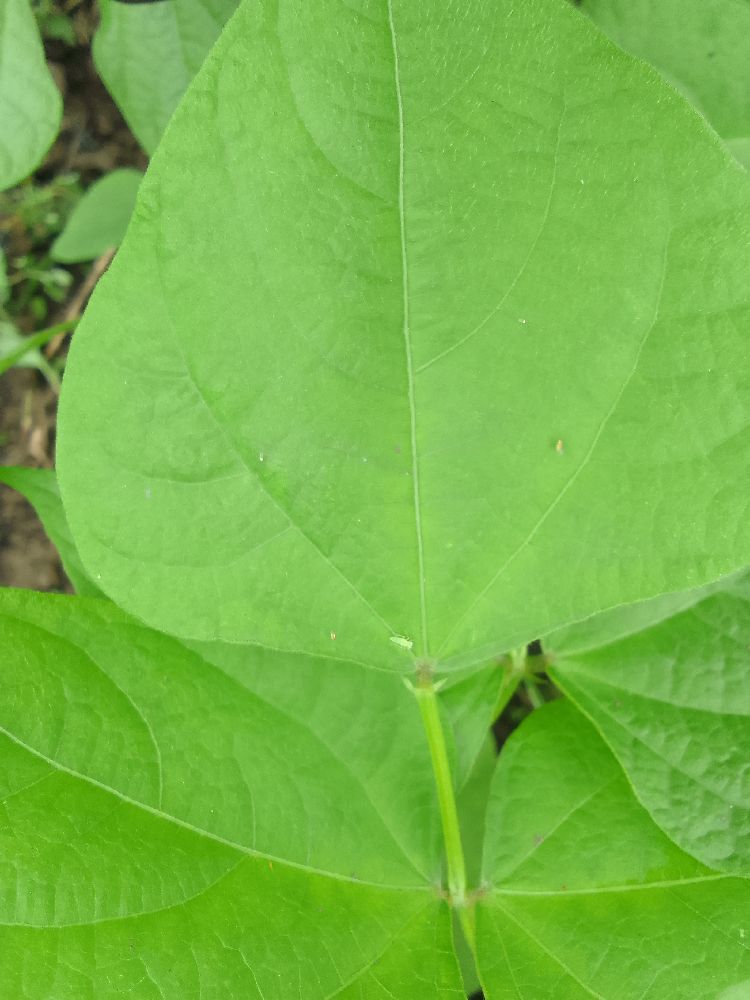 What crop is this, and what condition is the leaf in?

common bean, healthy
